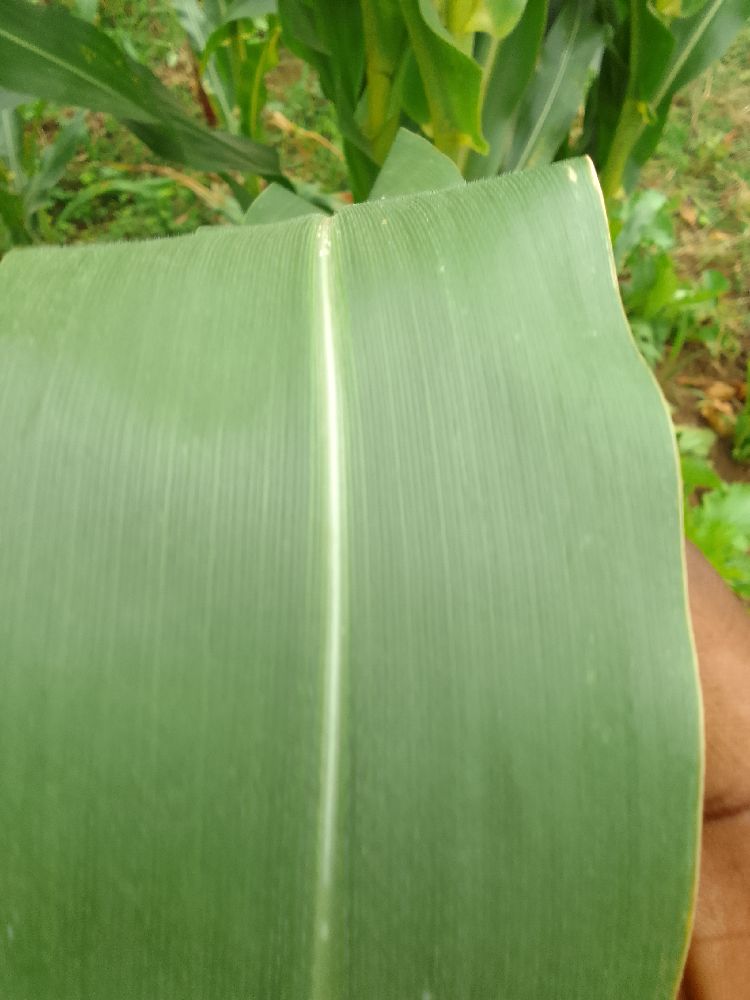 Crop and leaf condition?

maize, healthy
